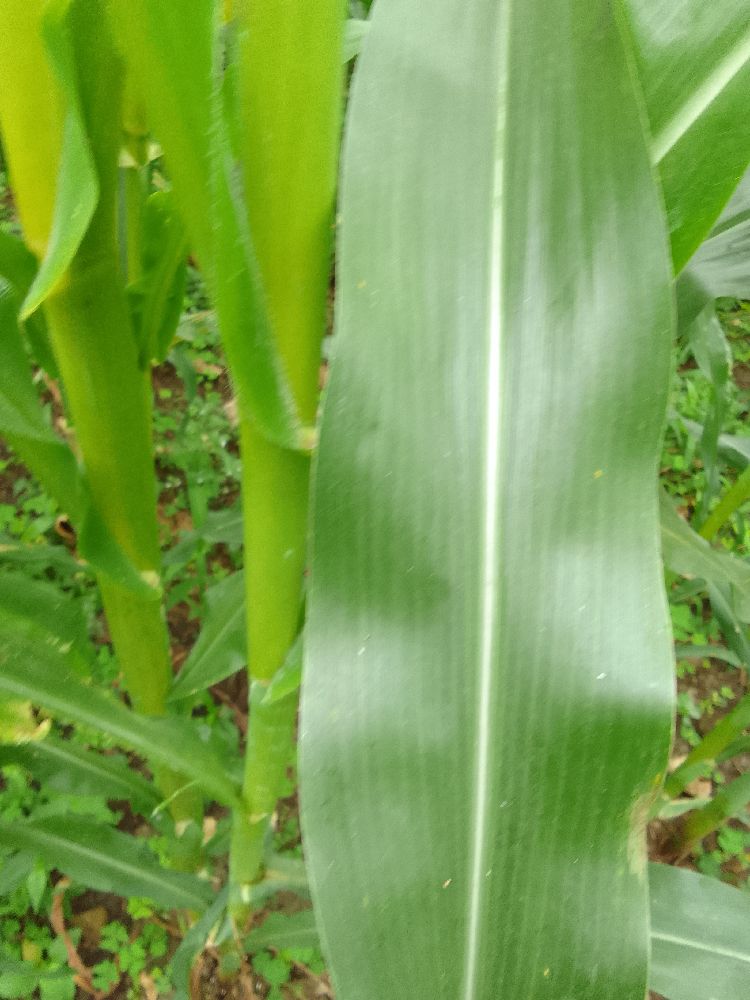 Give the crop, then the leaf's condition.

maize, healthy
